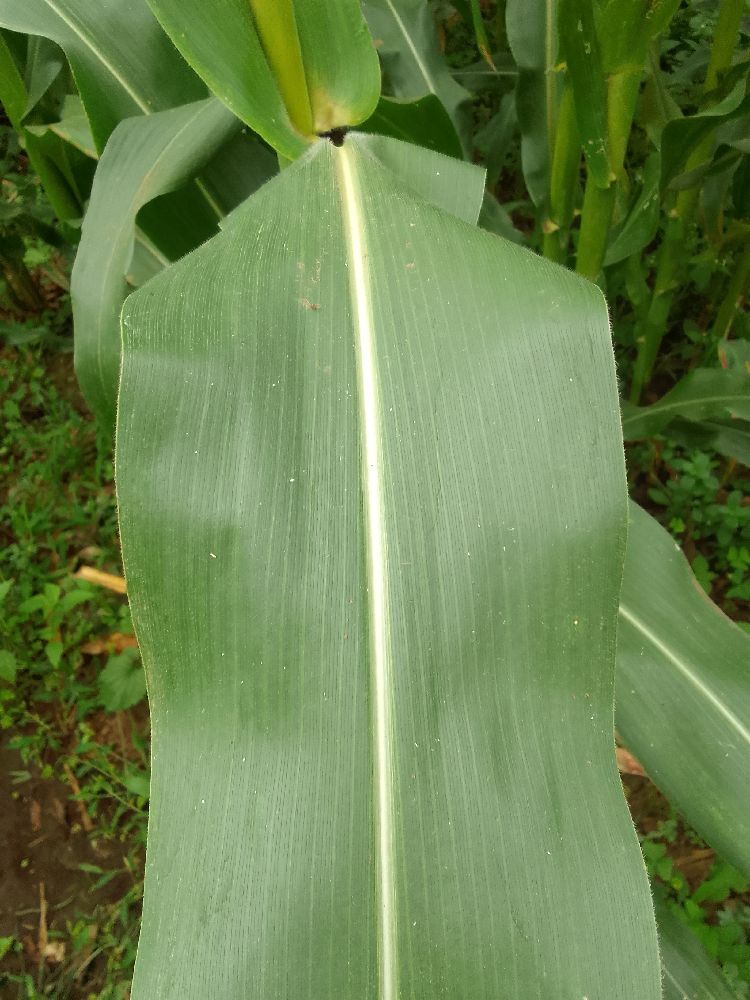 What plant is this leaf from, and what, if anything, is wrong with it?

maize, healthy
